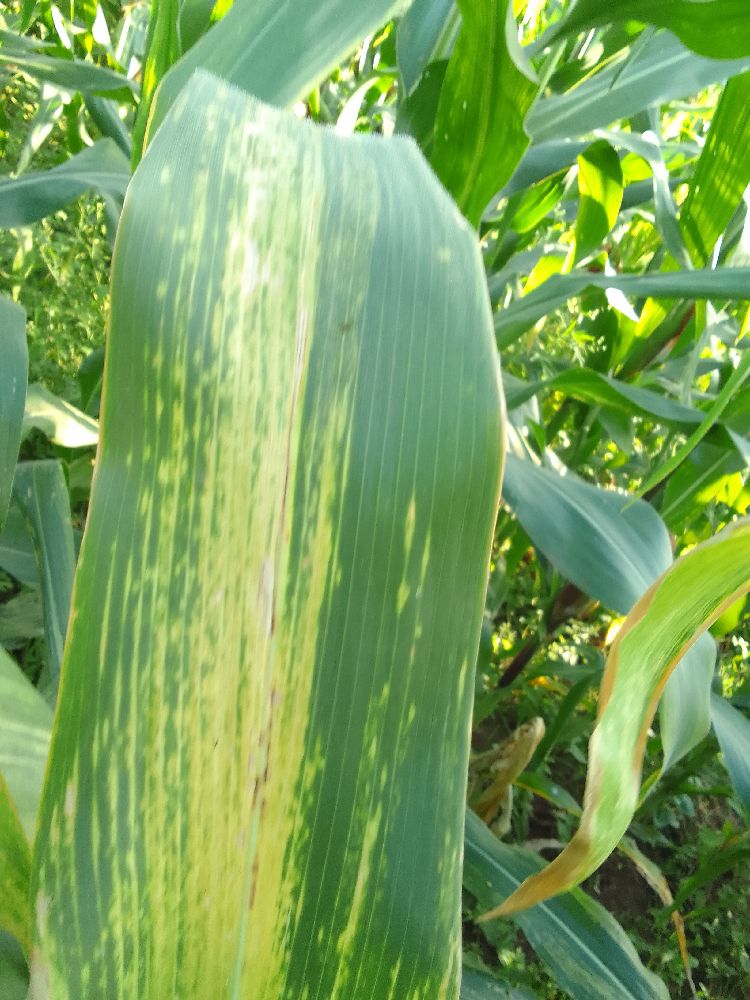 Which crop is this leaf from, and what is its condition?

maize, maize lethal necrosis
